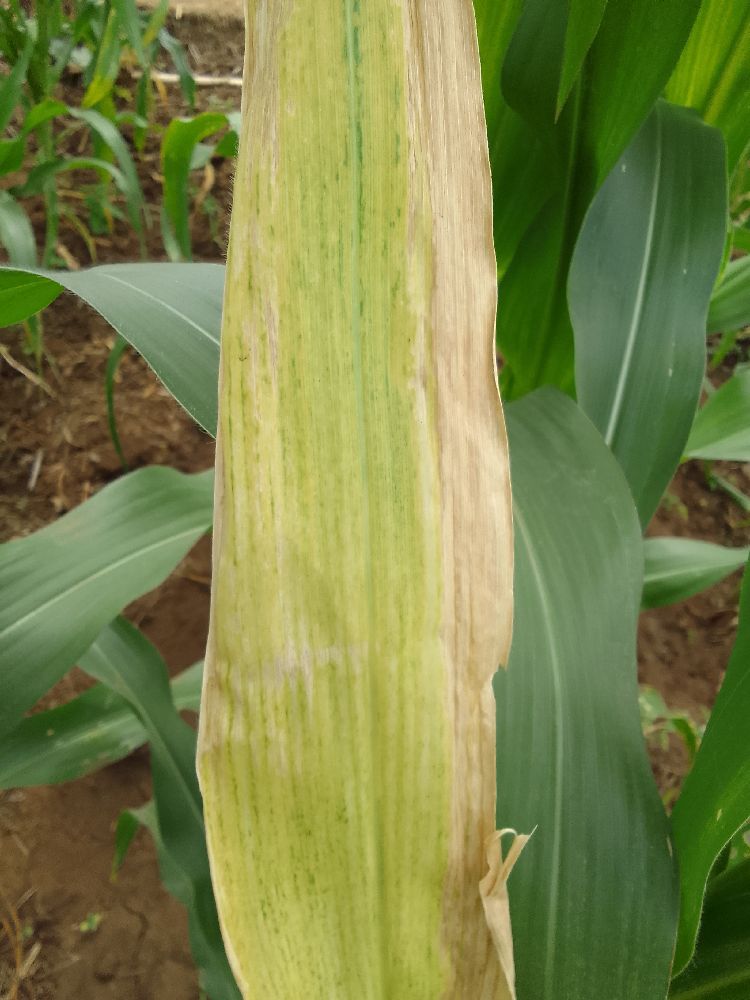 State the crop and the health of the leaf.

maize, maize lethal necrosis
